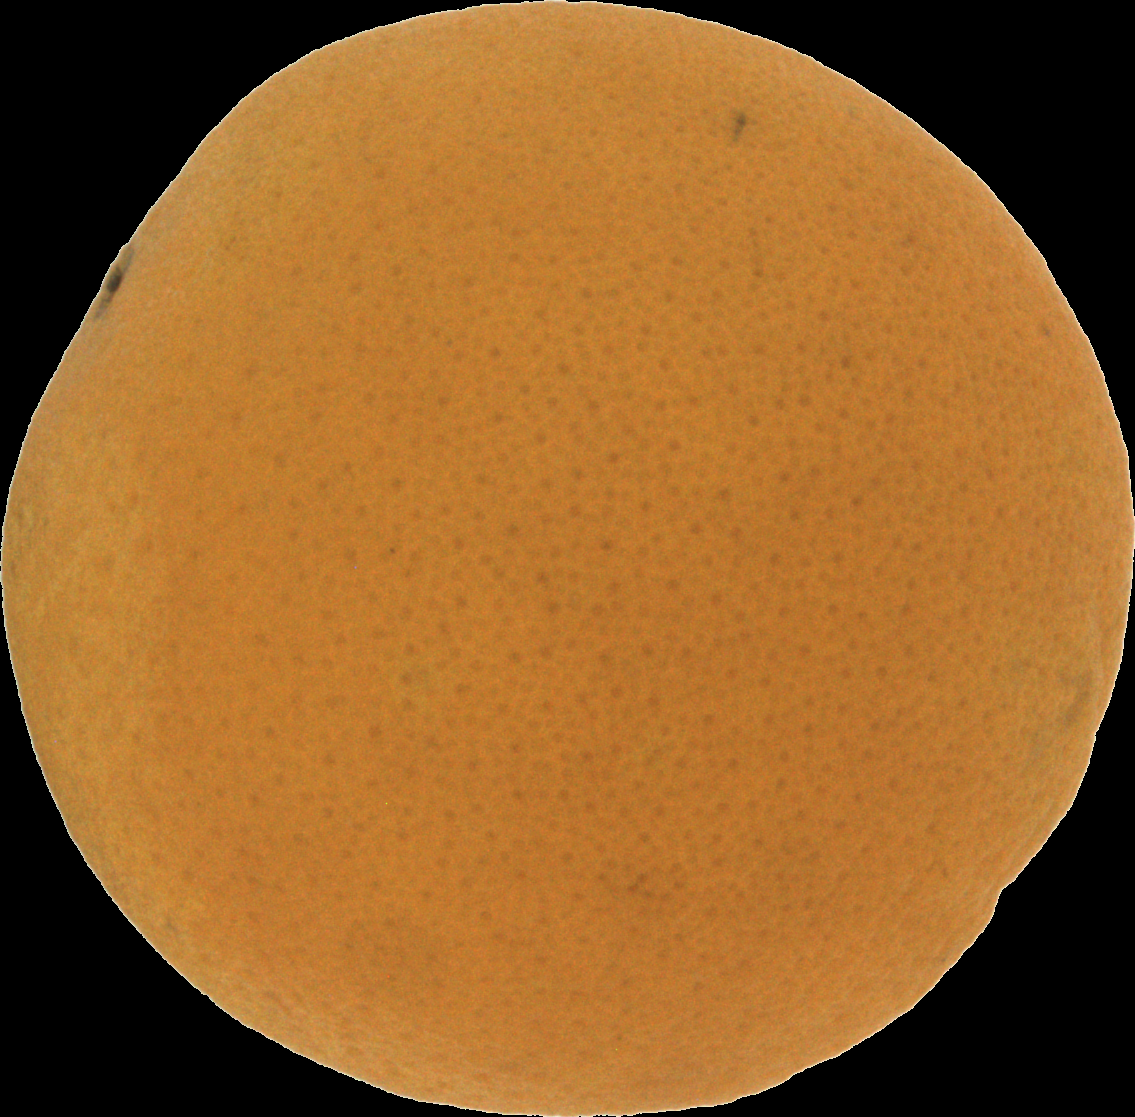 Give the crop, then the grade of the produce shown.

orange, good
